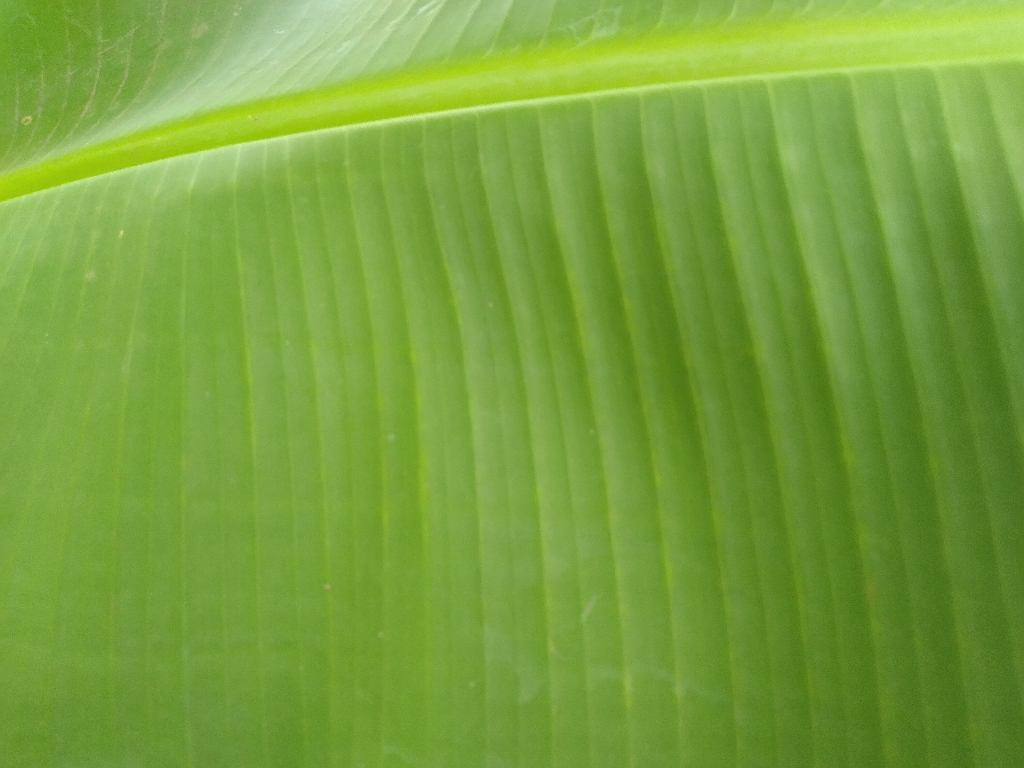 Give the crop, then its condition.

banana, healthy
